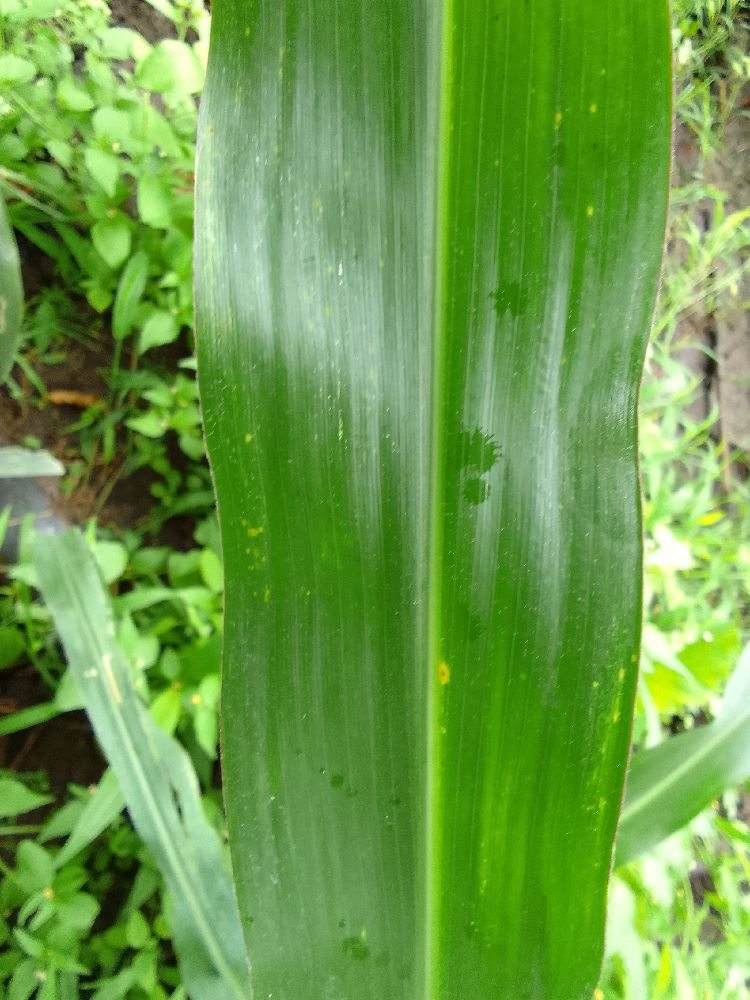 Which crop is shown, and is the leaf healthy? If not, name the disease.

maize, healthy
